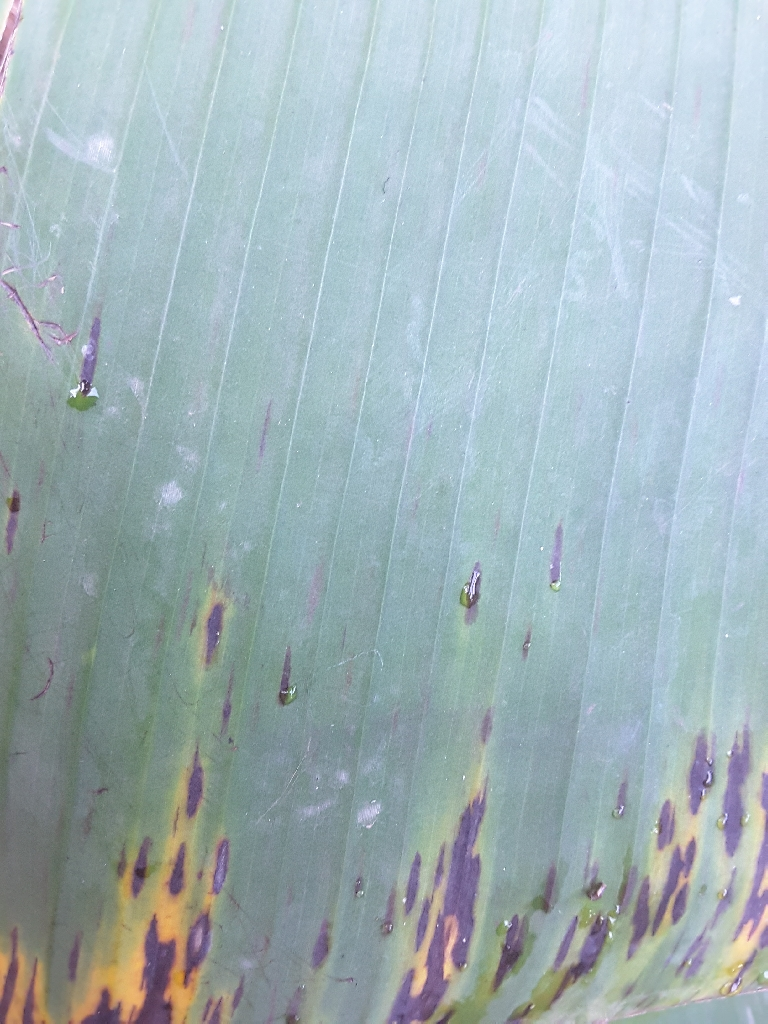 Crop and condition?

banana, black sigatoka
